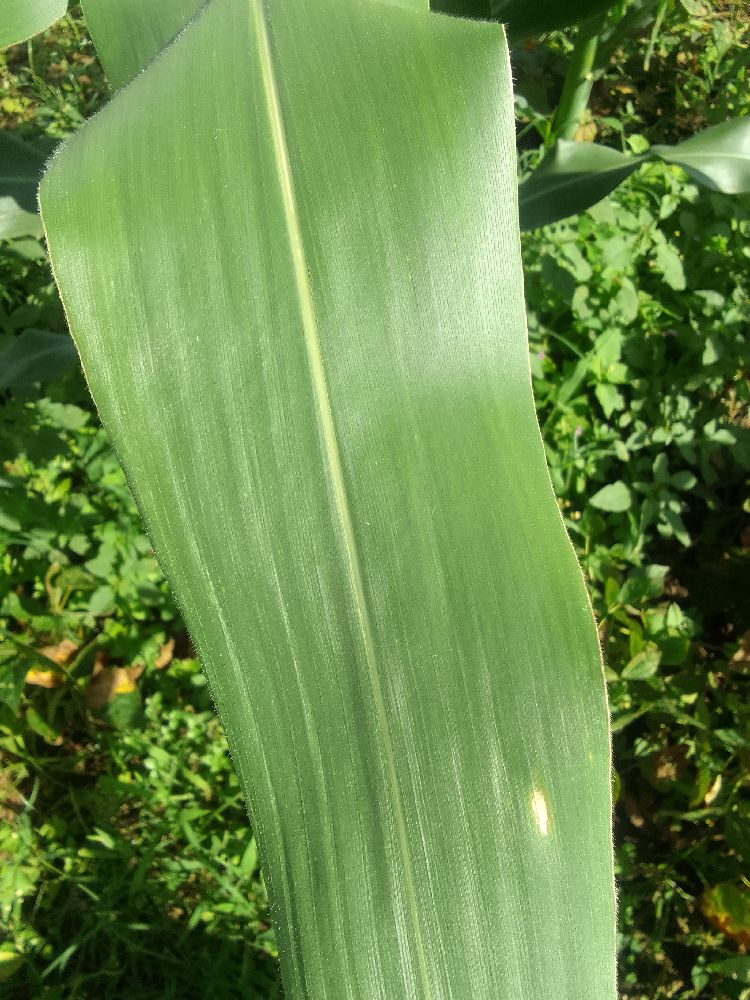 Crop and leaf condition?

maize, healthy
